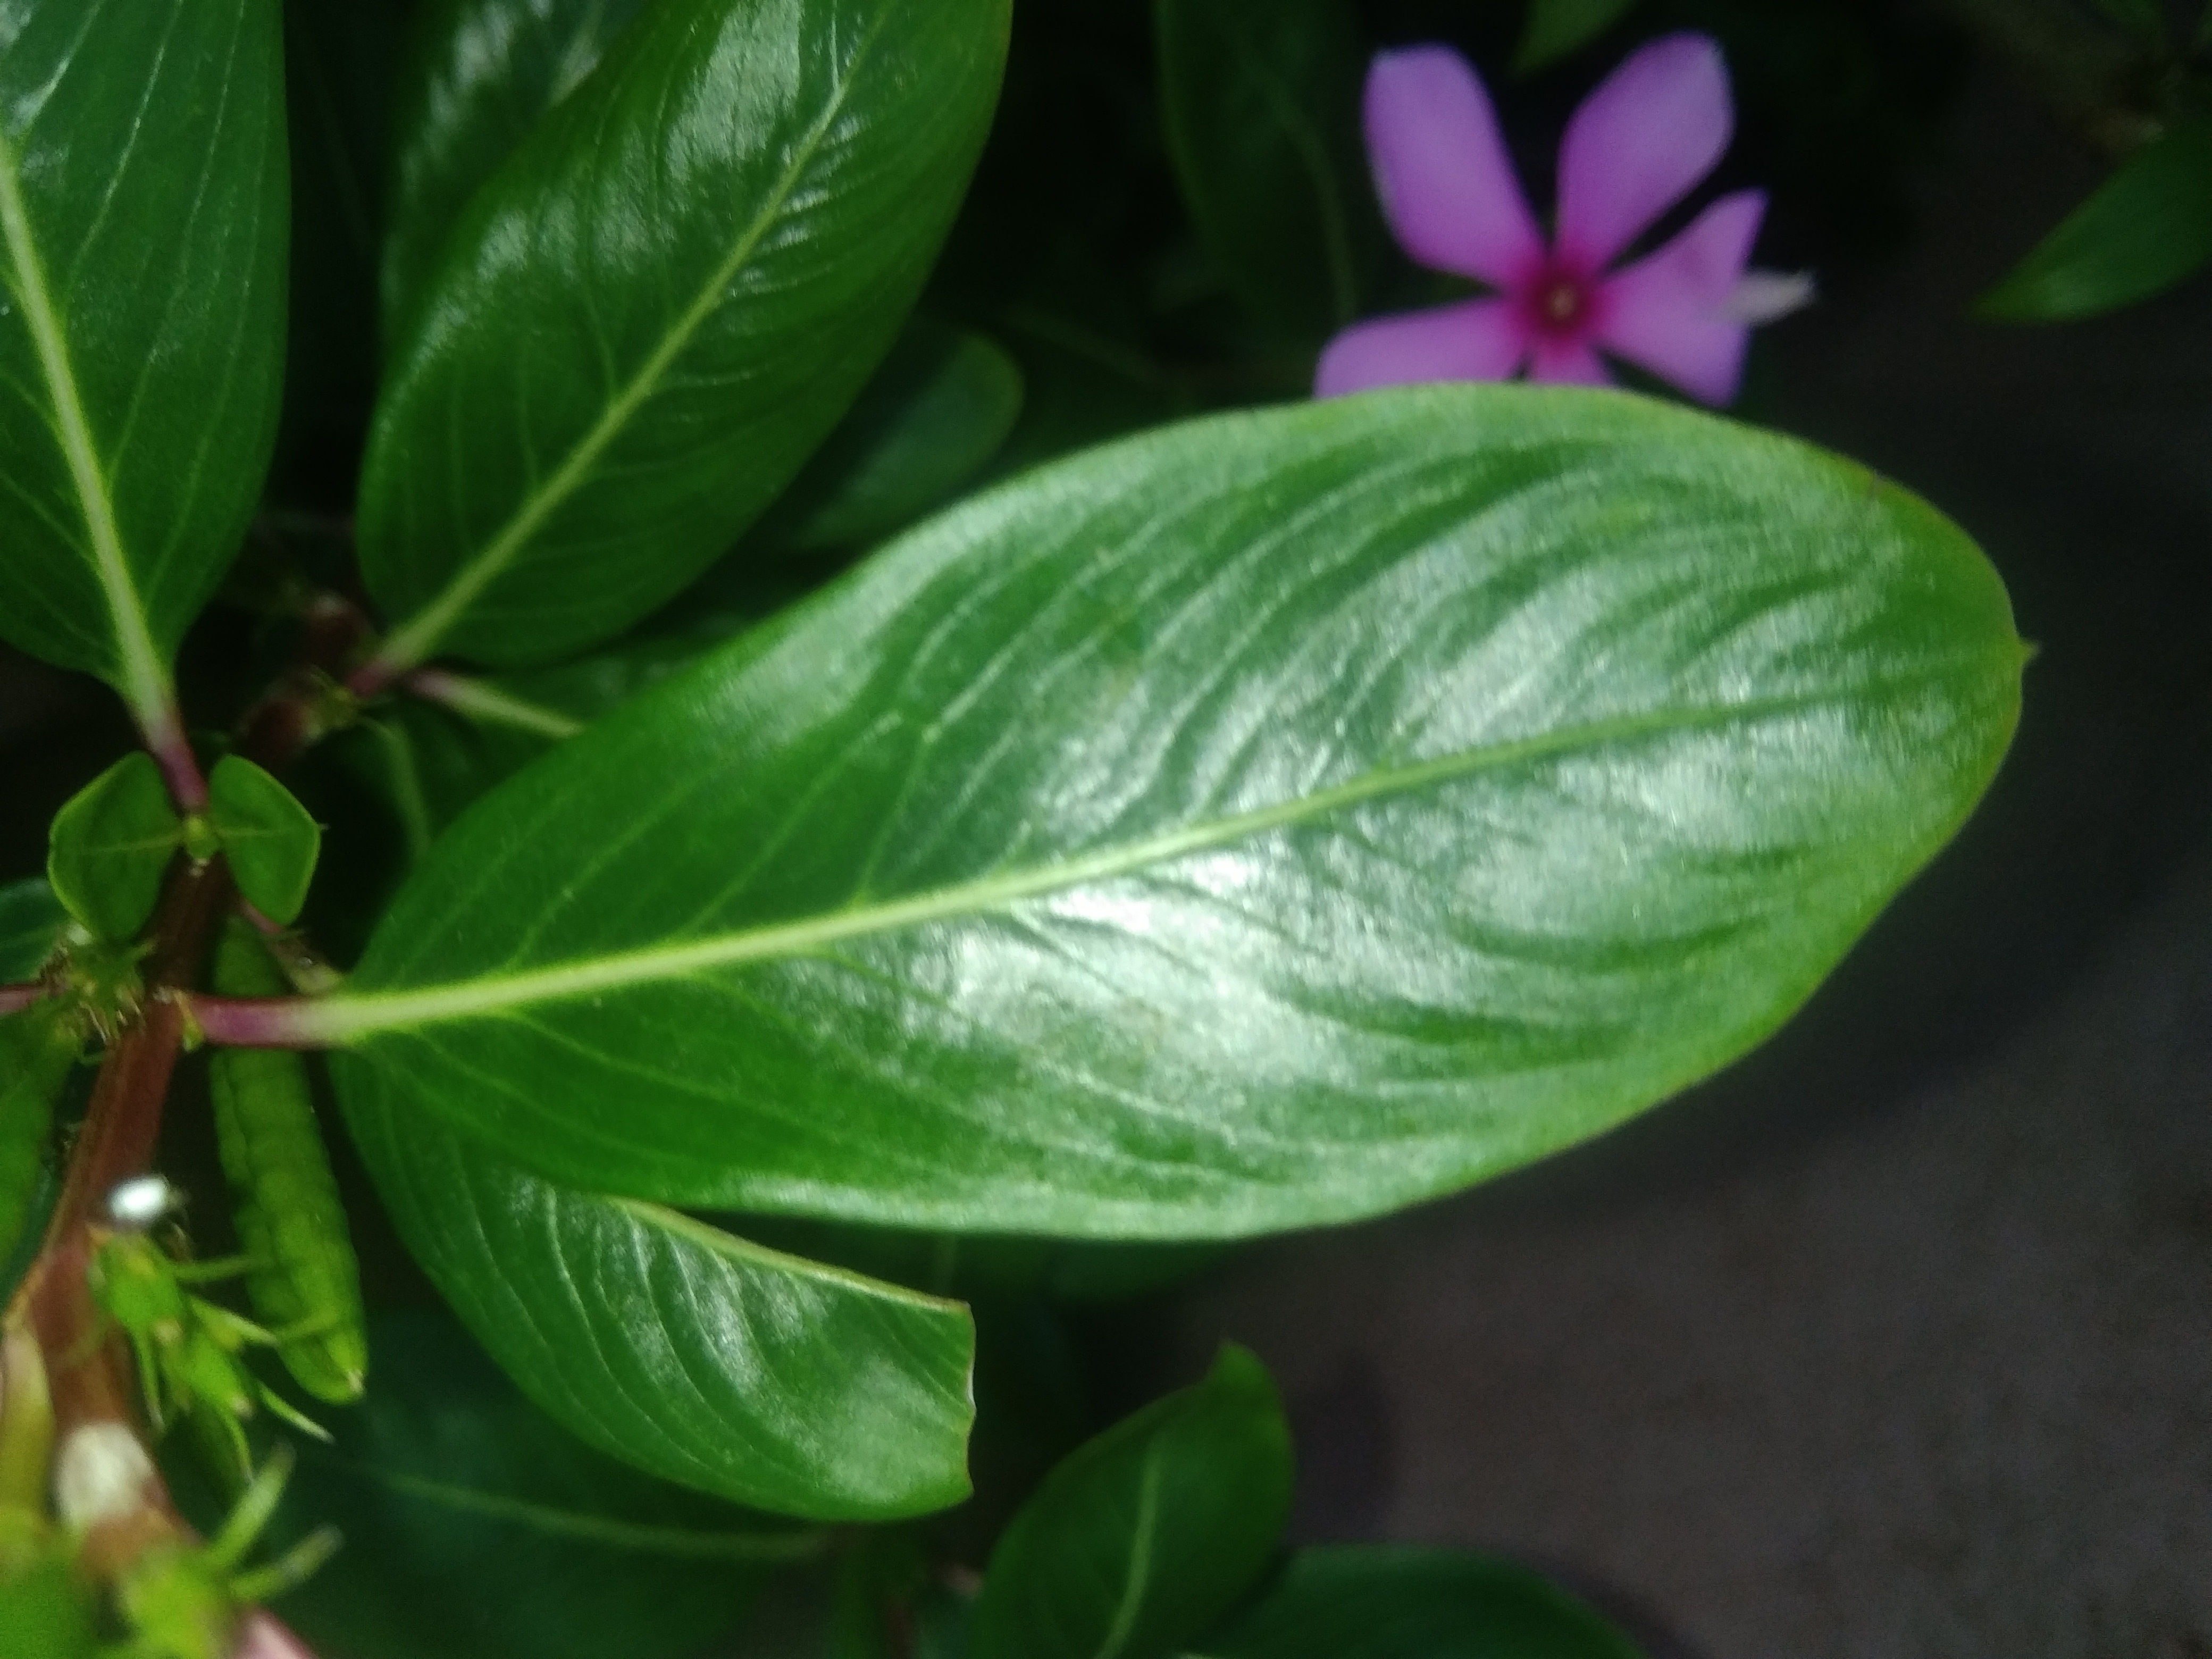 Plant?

rose periwinkle
